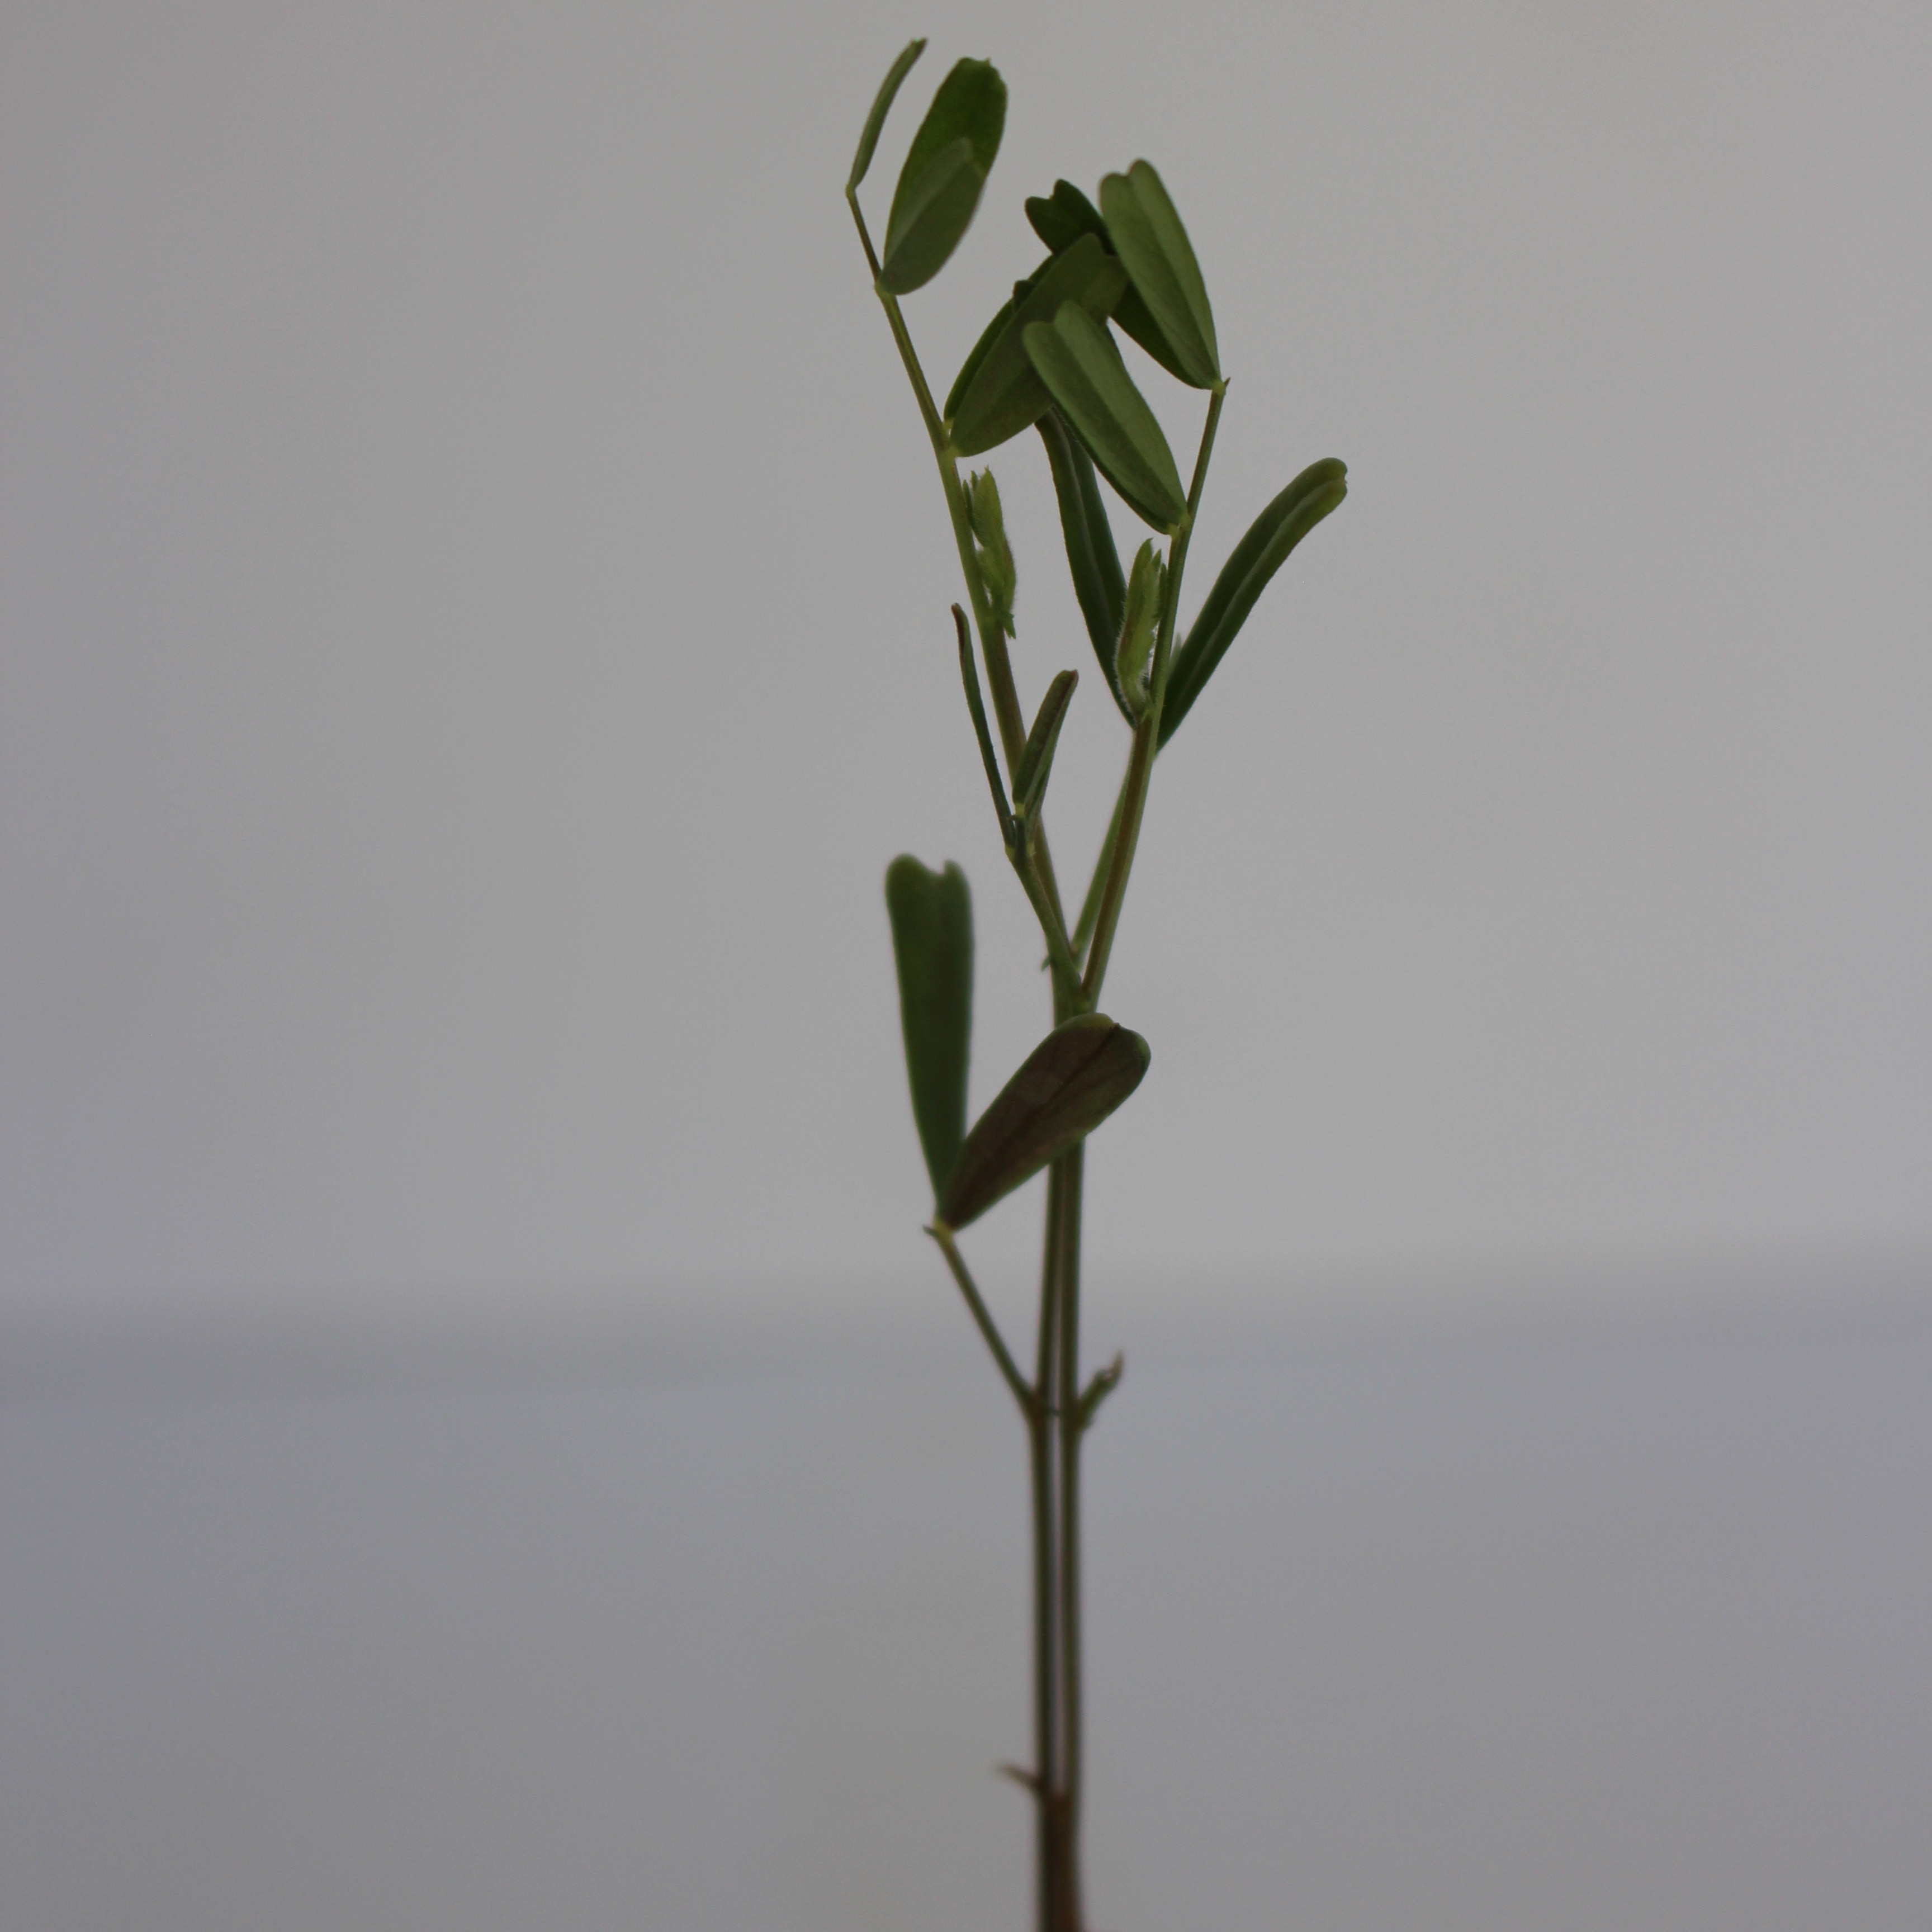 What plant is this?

Vicia sativa
